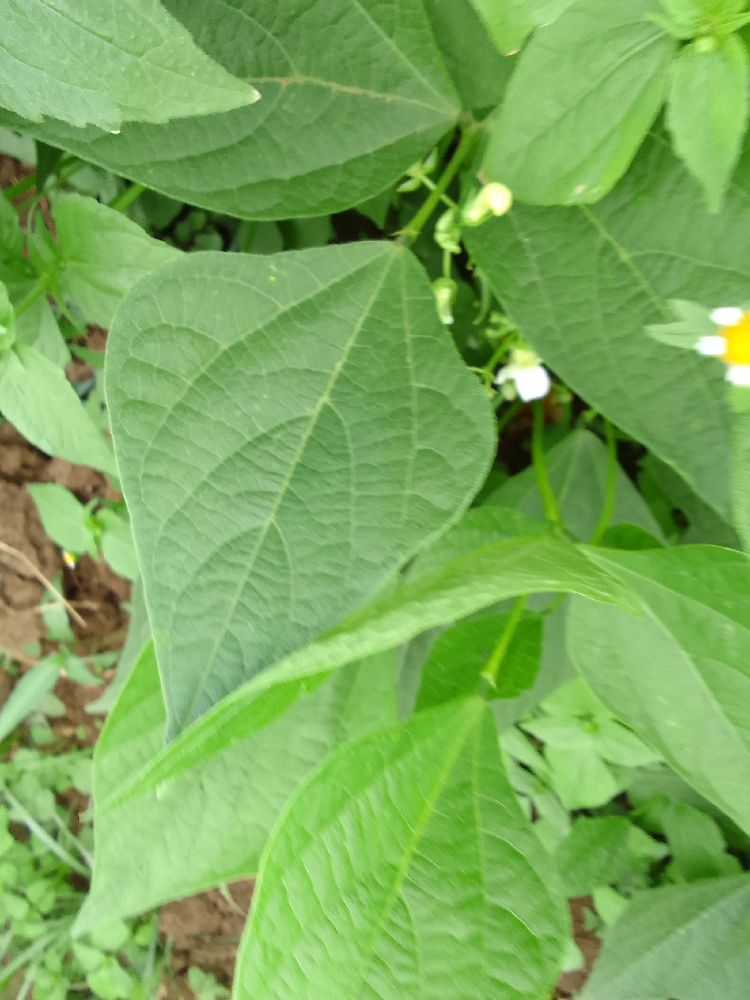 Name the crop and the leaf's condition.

common bean, healthy
